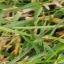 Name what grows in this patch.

grass
